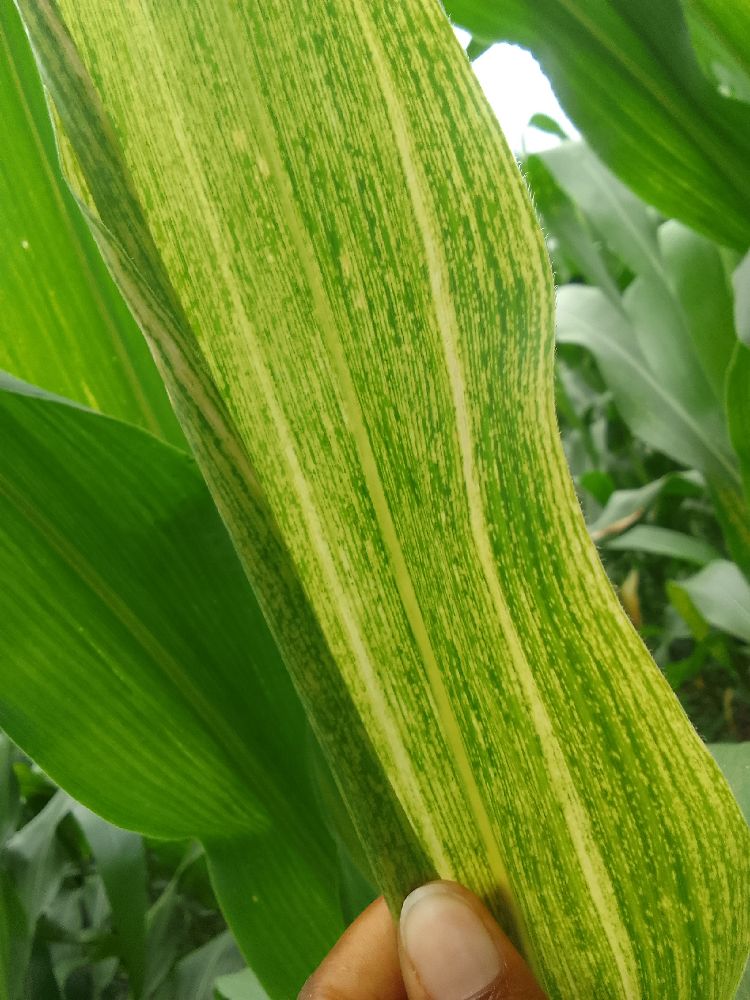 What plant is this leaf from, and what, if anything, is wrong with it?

maize, maize lethal necrosis
